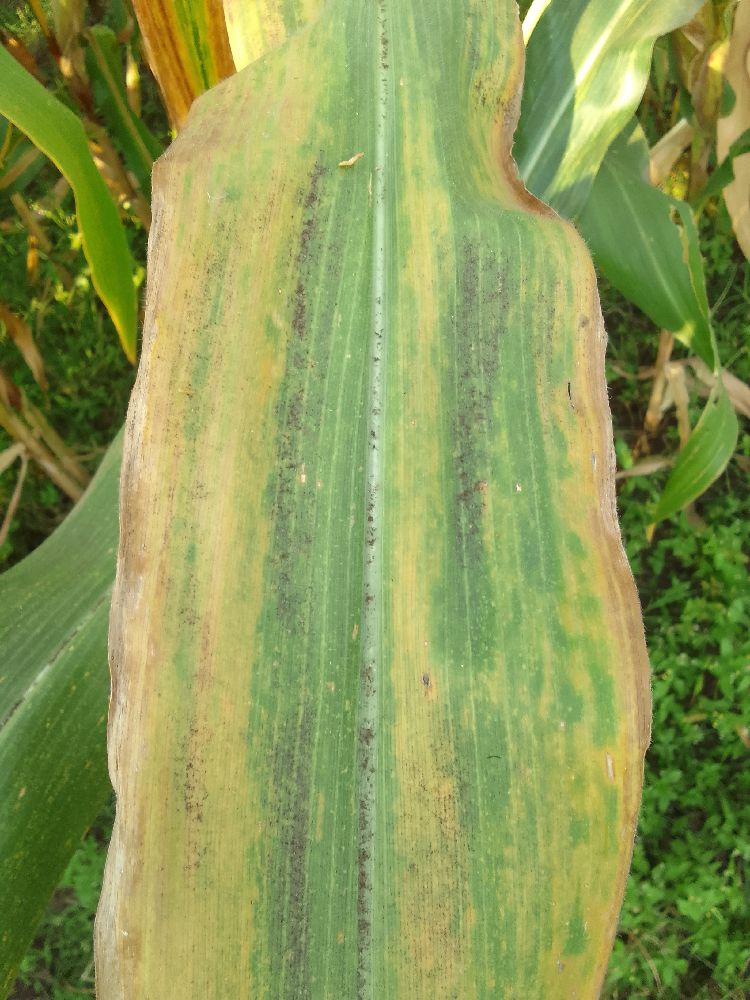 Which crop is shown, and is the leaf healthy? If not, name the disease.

maize, maize lethal necrosis
